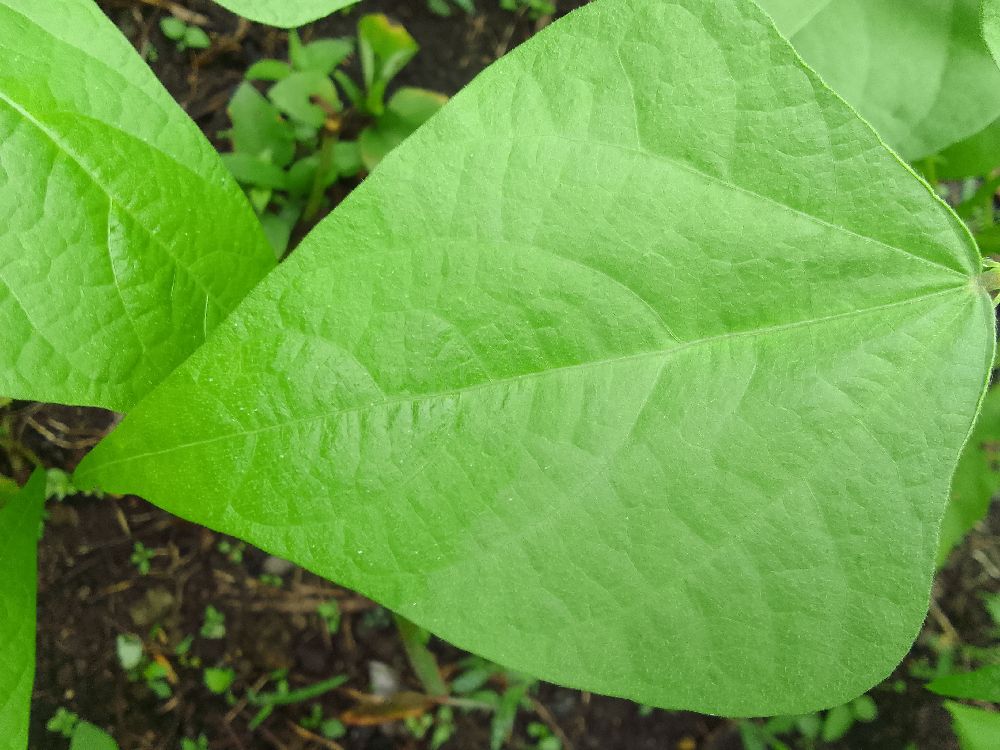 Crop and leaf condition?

common bean, healthy
